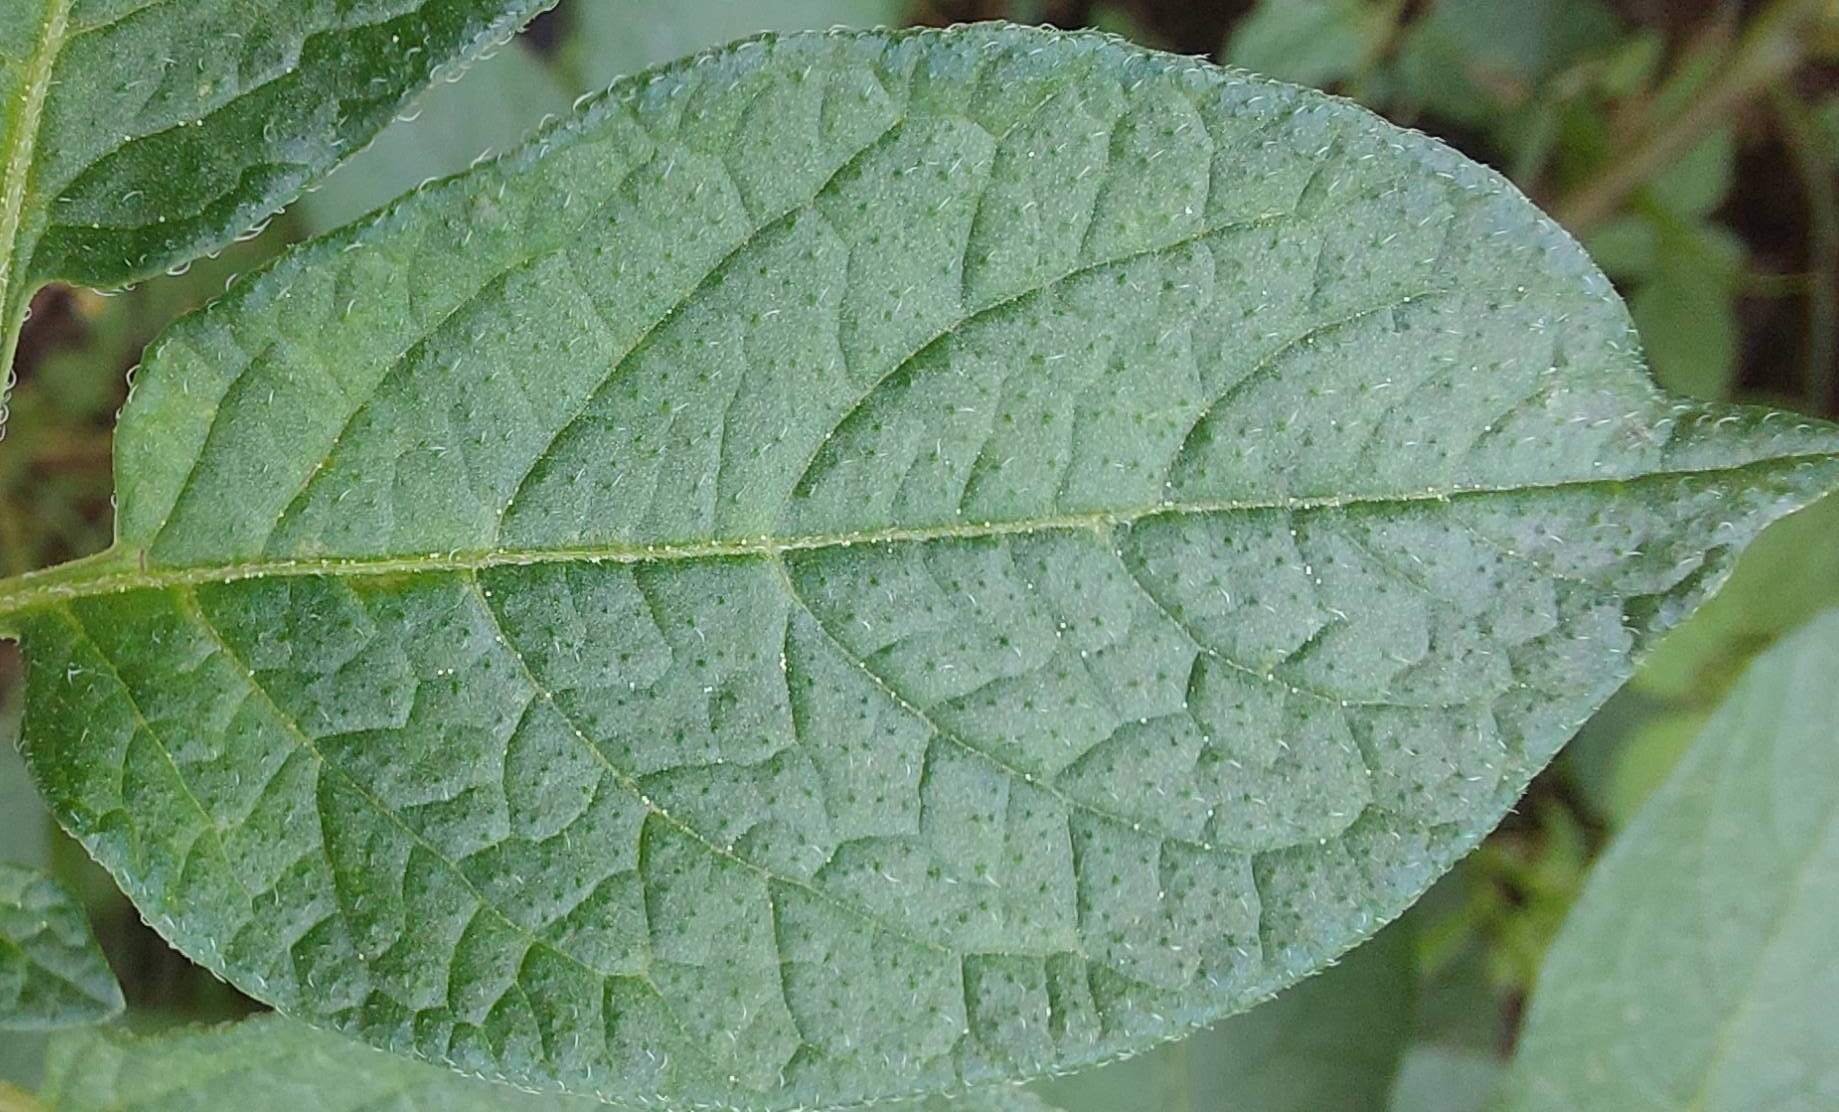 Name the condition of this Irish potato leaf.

healthy
